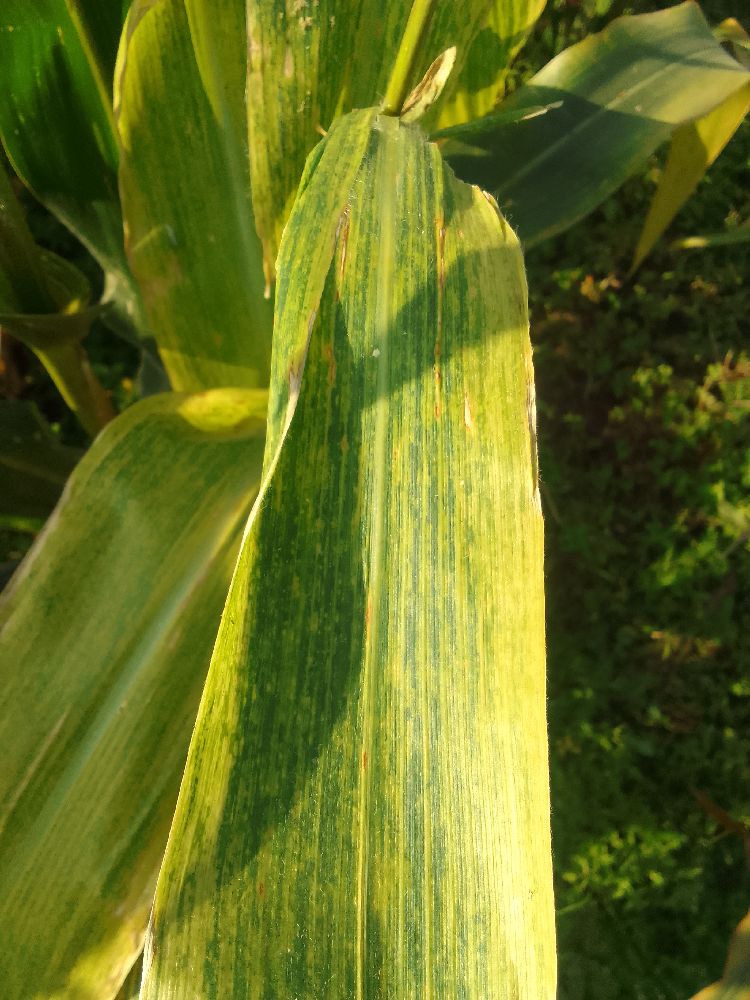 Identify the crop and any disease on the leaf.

maize, maize lethal necrosis
